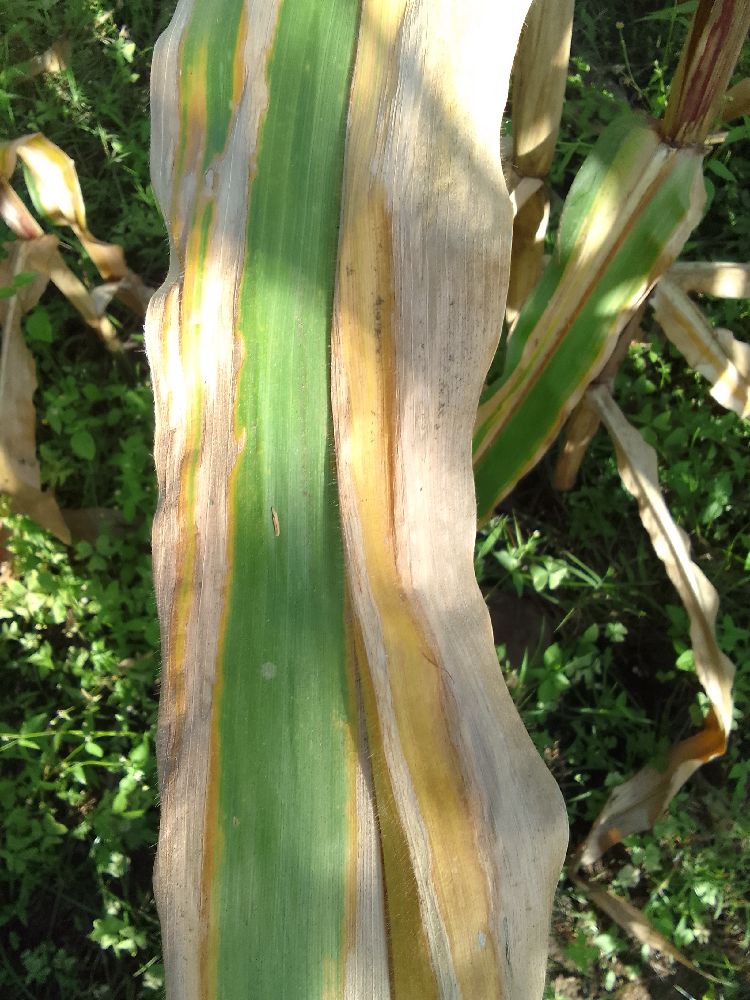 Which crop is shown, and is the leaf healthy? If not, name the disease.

maize, maize lethal necrosis
